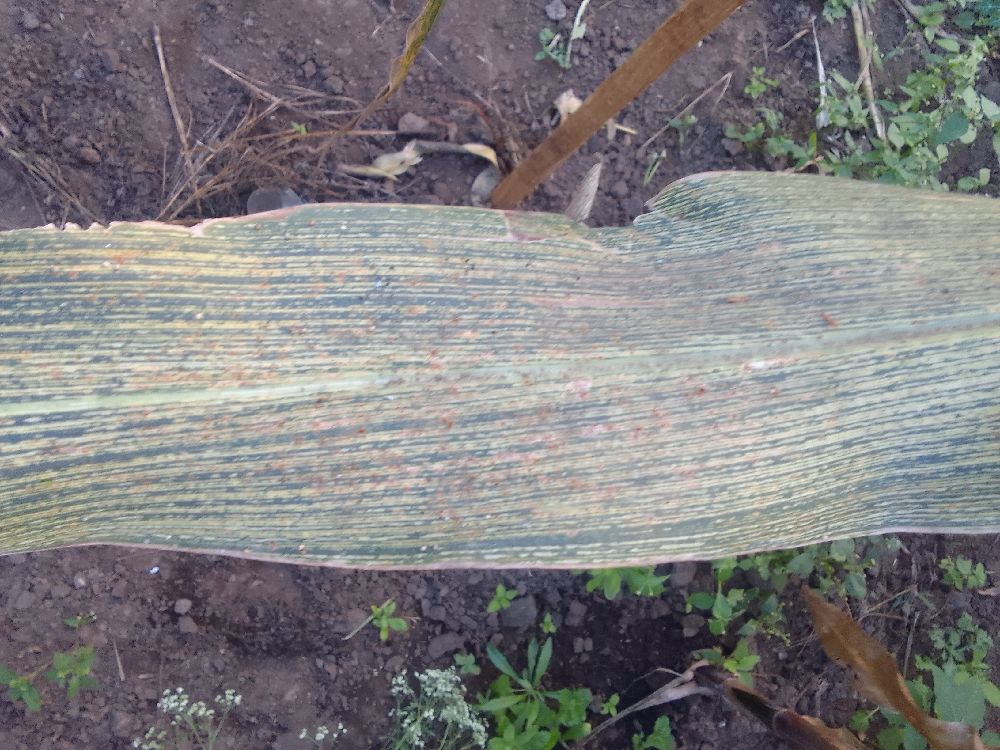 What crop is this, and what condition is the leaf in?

maize, maize streak virus
